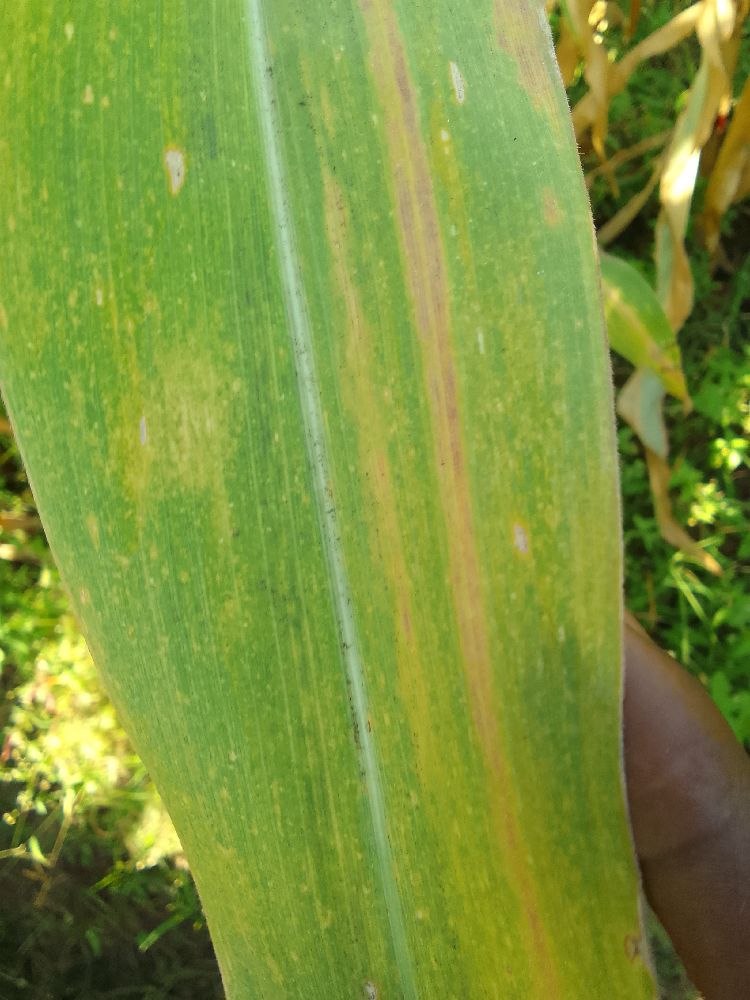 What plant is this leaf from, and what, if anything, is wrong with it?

maize, maize lethal necrosis
